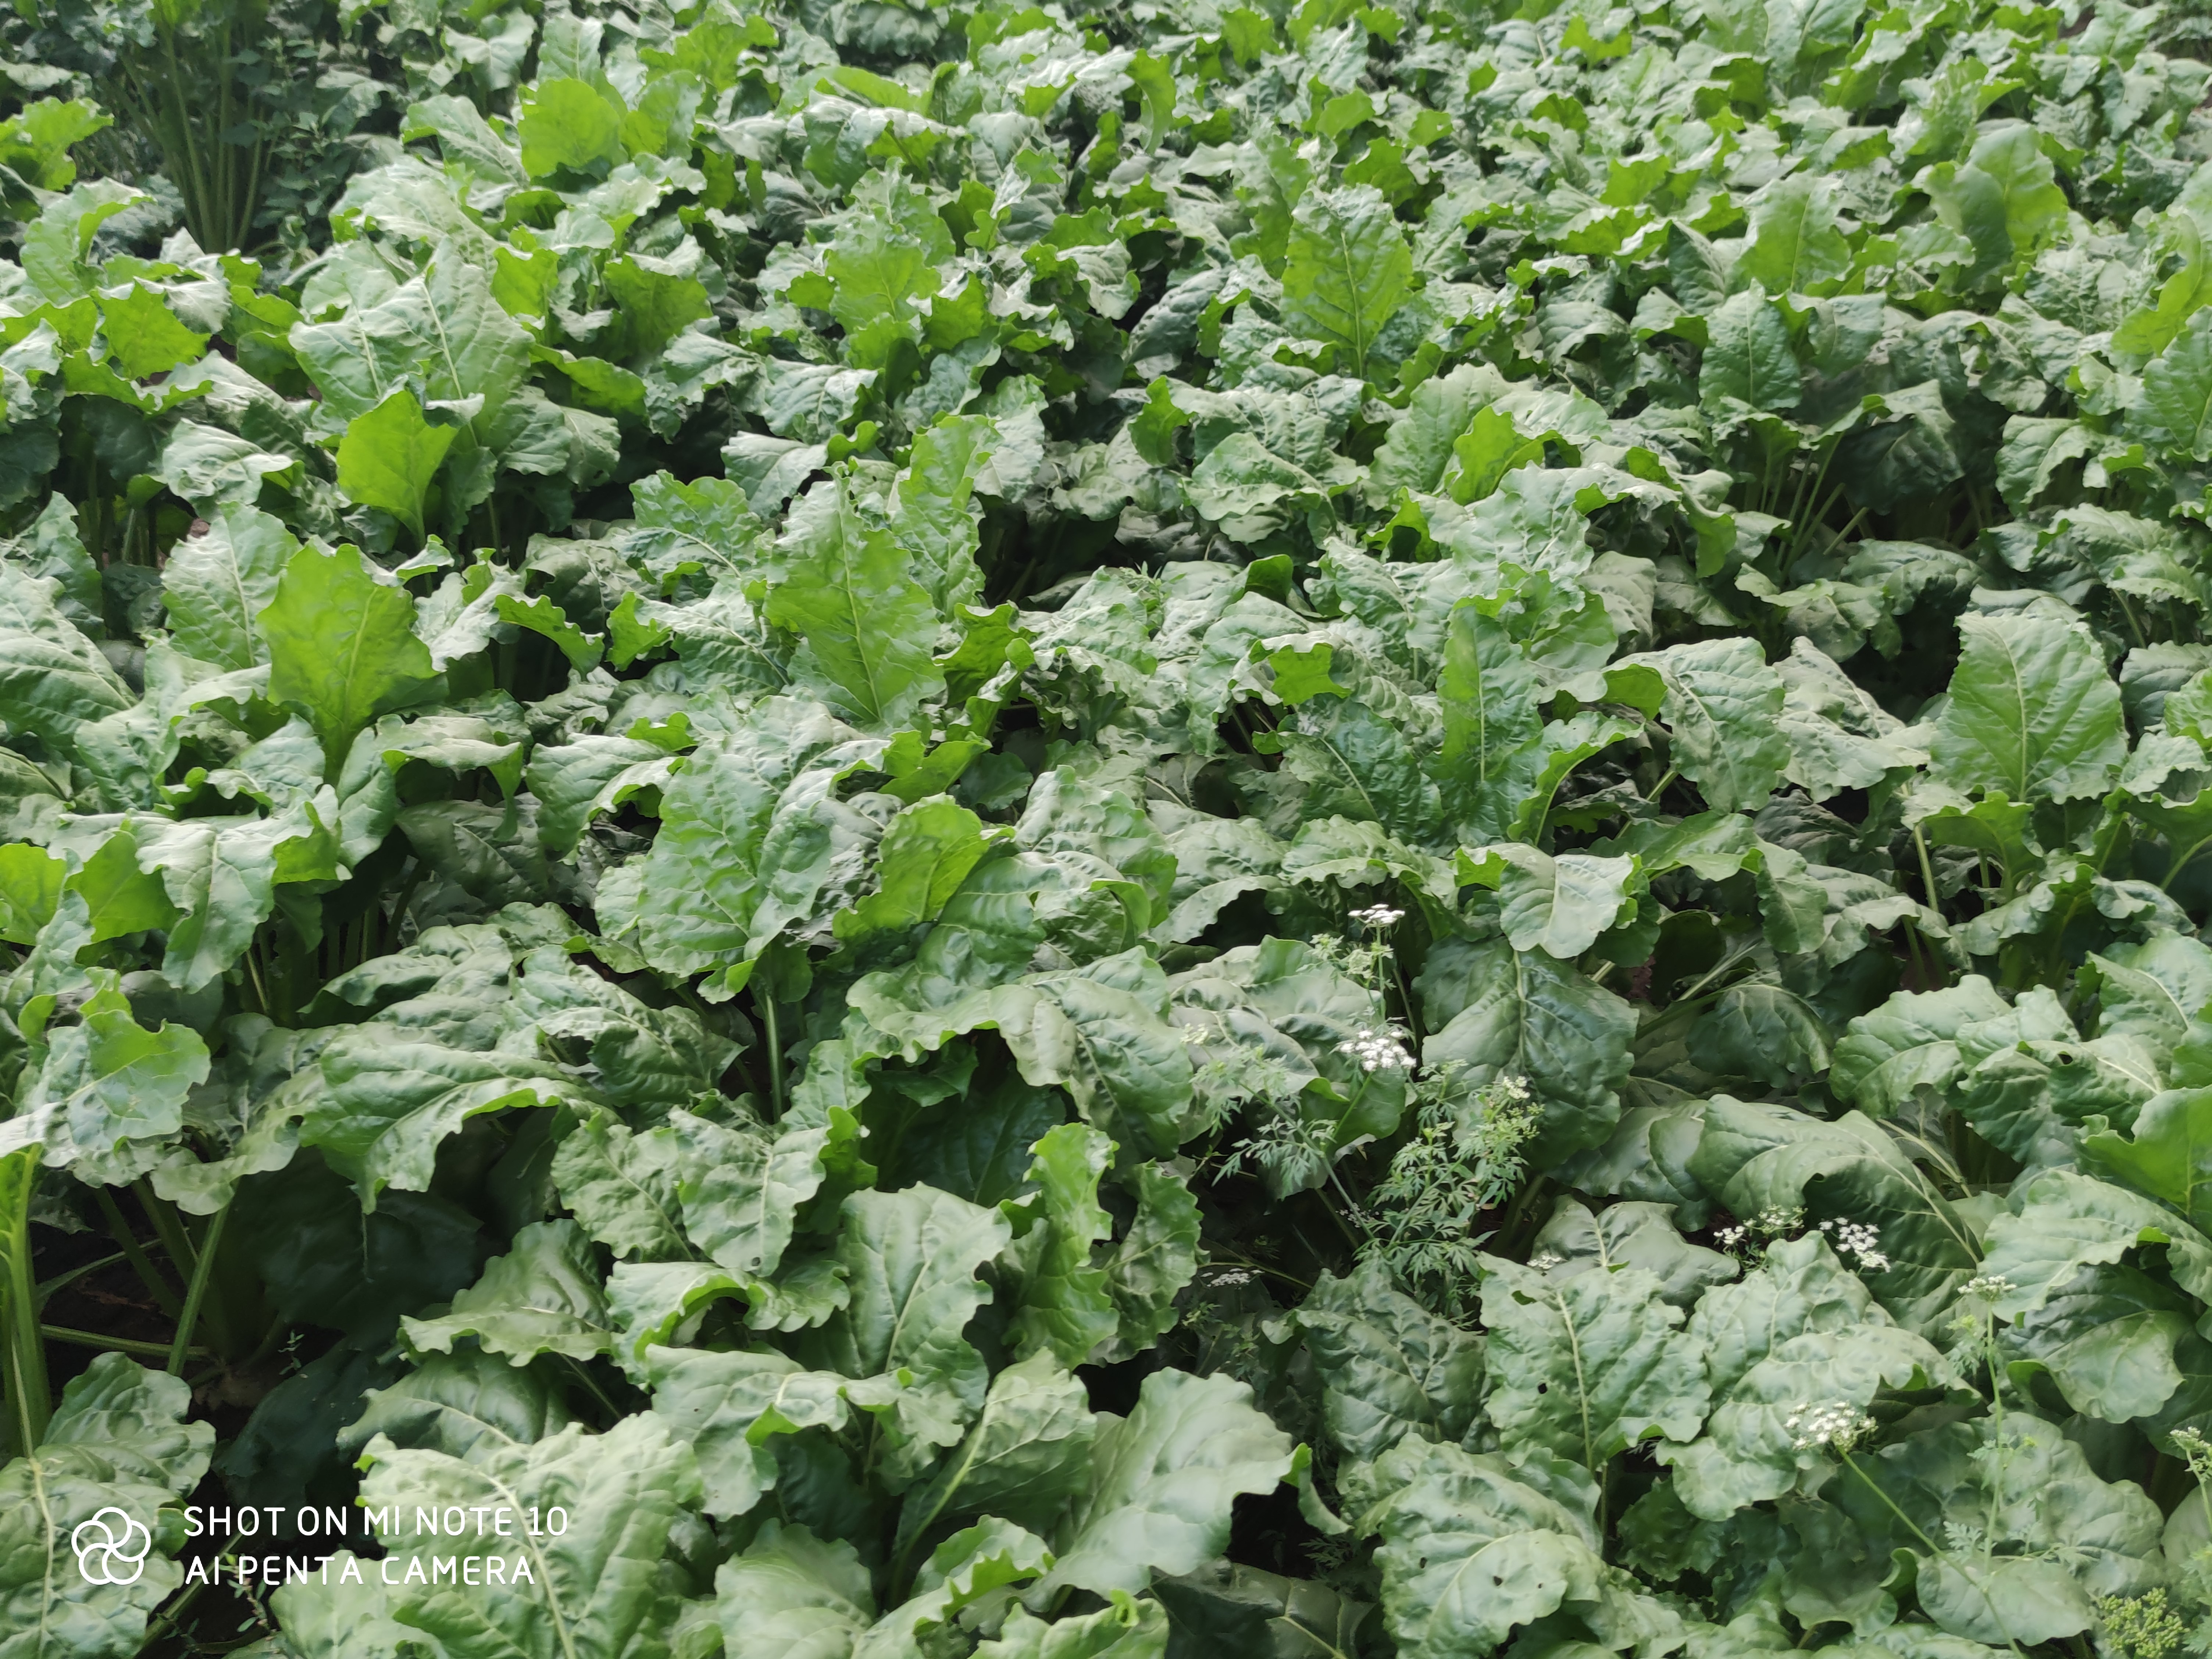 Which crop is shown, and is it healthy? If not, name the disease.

beet, unaffected
